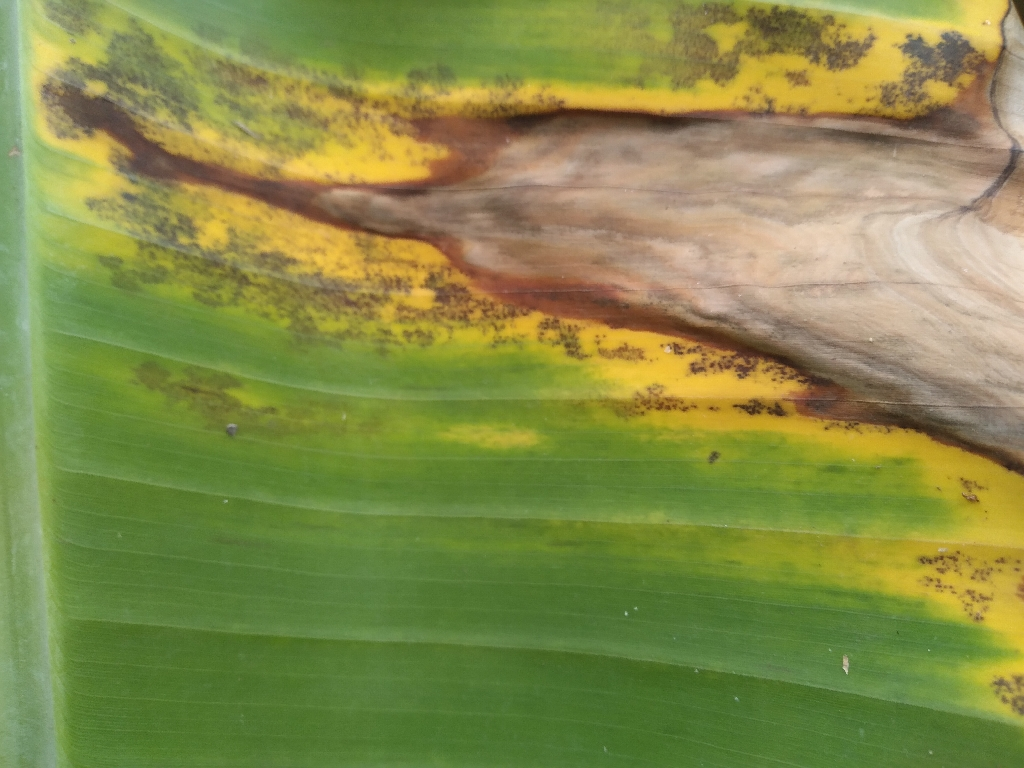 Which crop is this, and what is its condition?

banana, black sigatoka
